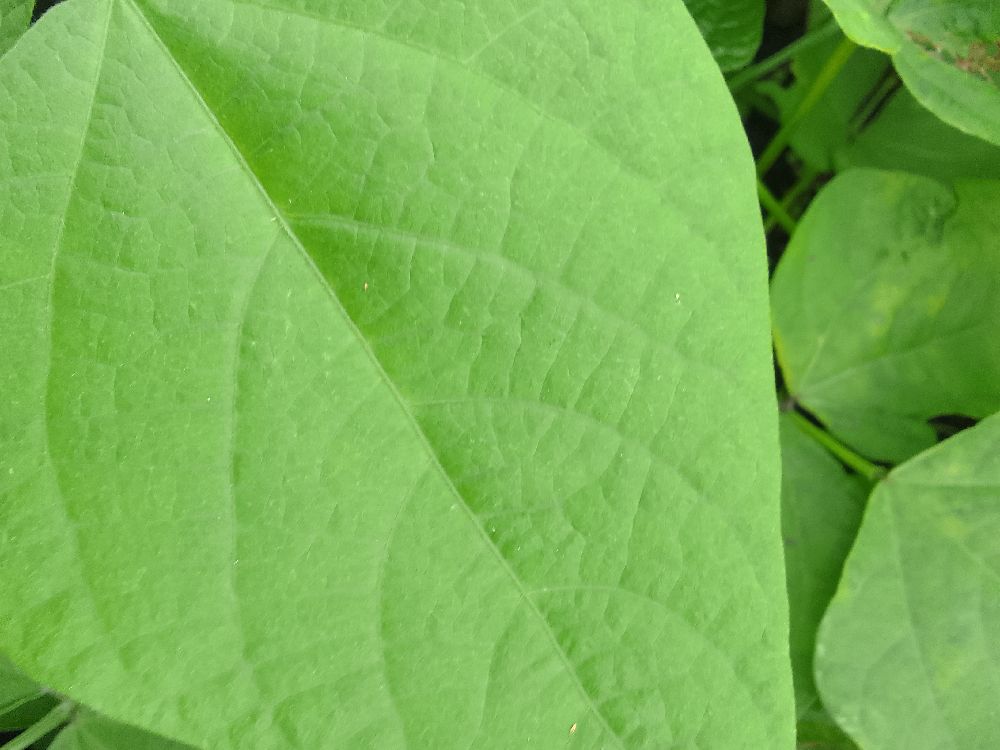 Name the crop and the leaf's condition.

common bean, healthy
